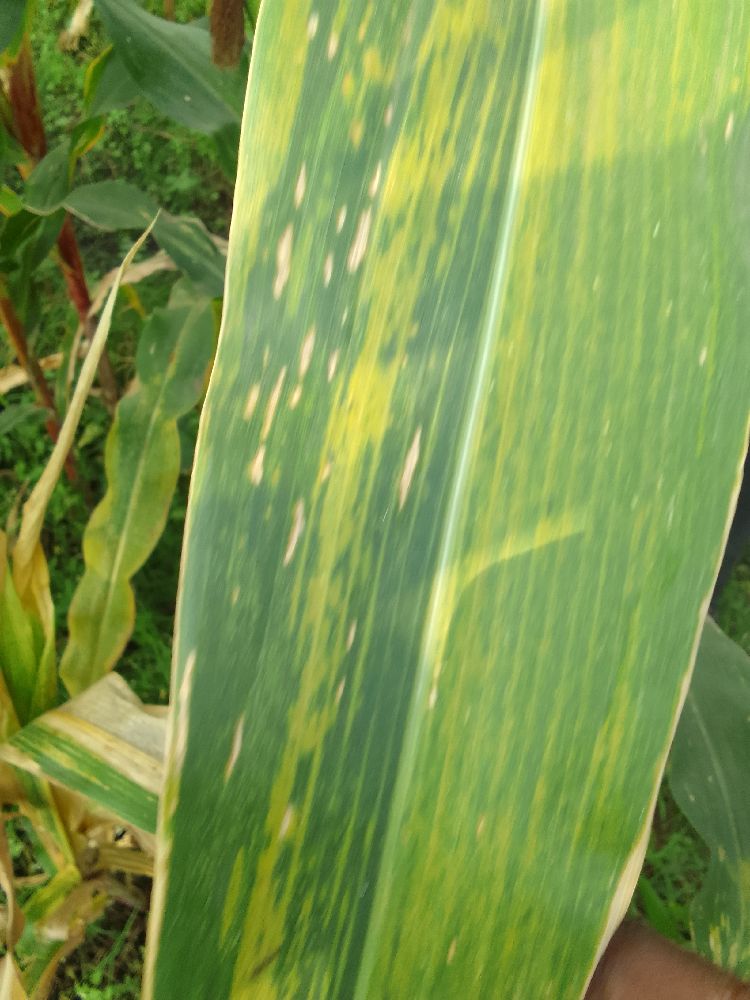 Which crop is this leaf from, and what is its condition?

maize, maize lethal necrosis
